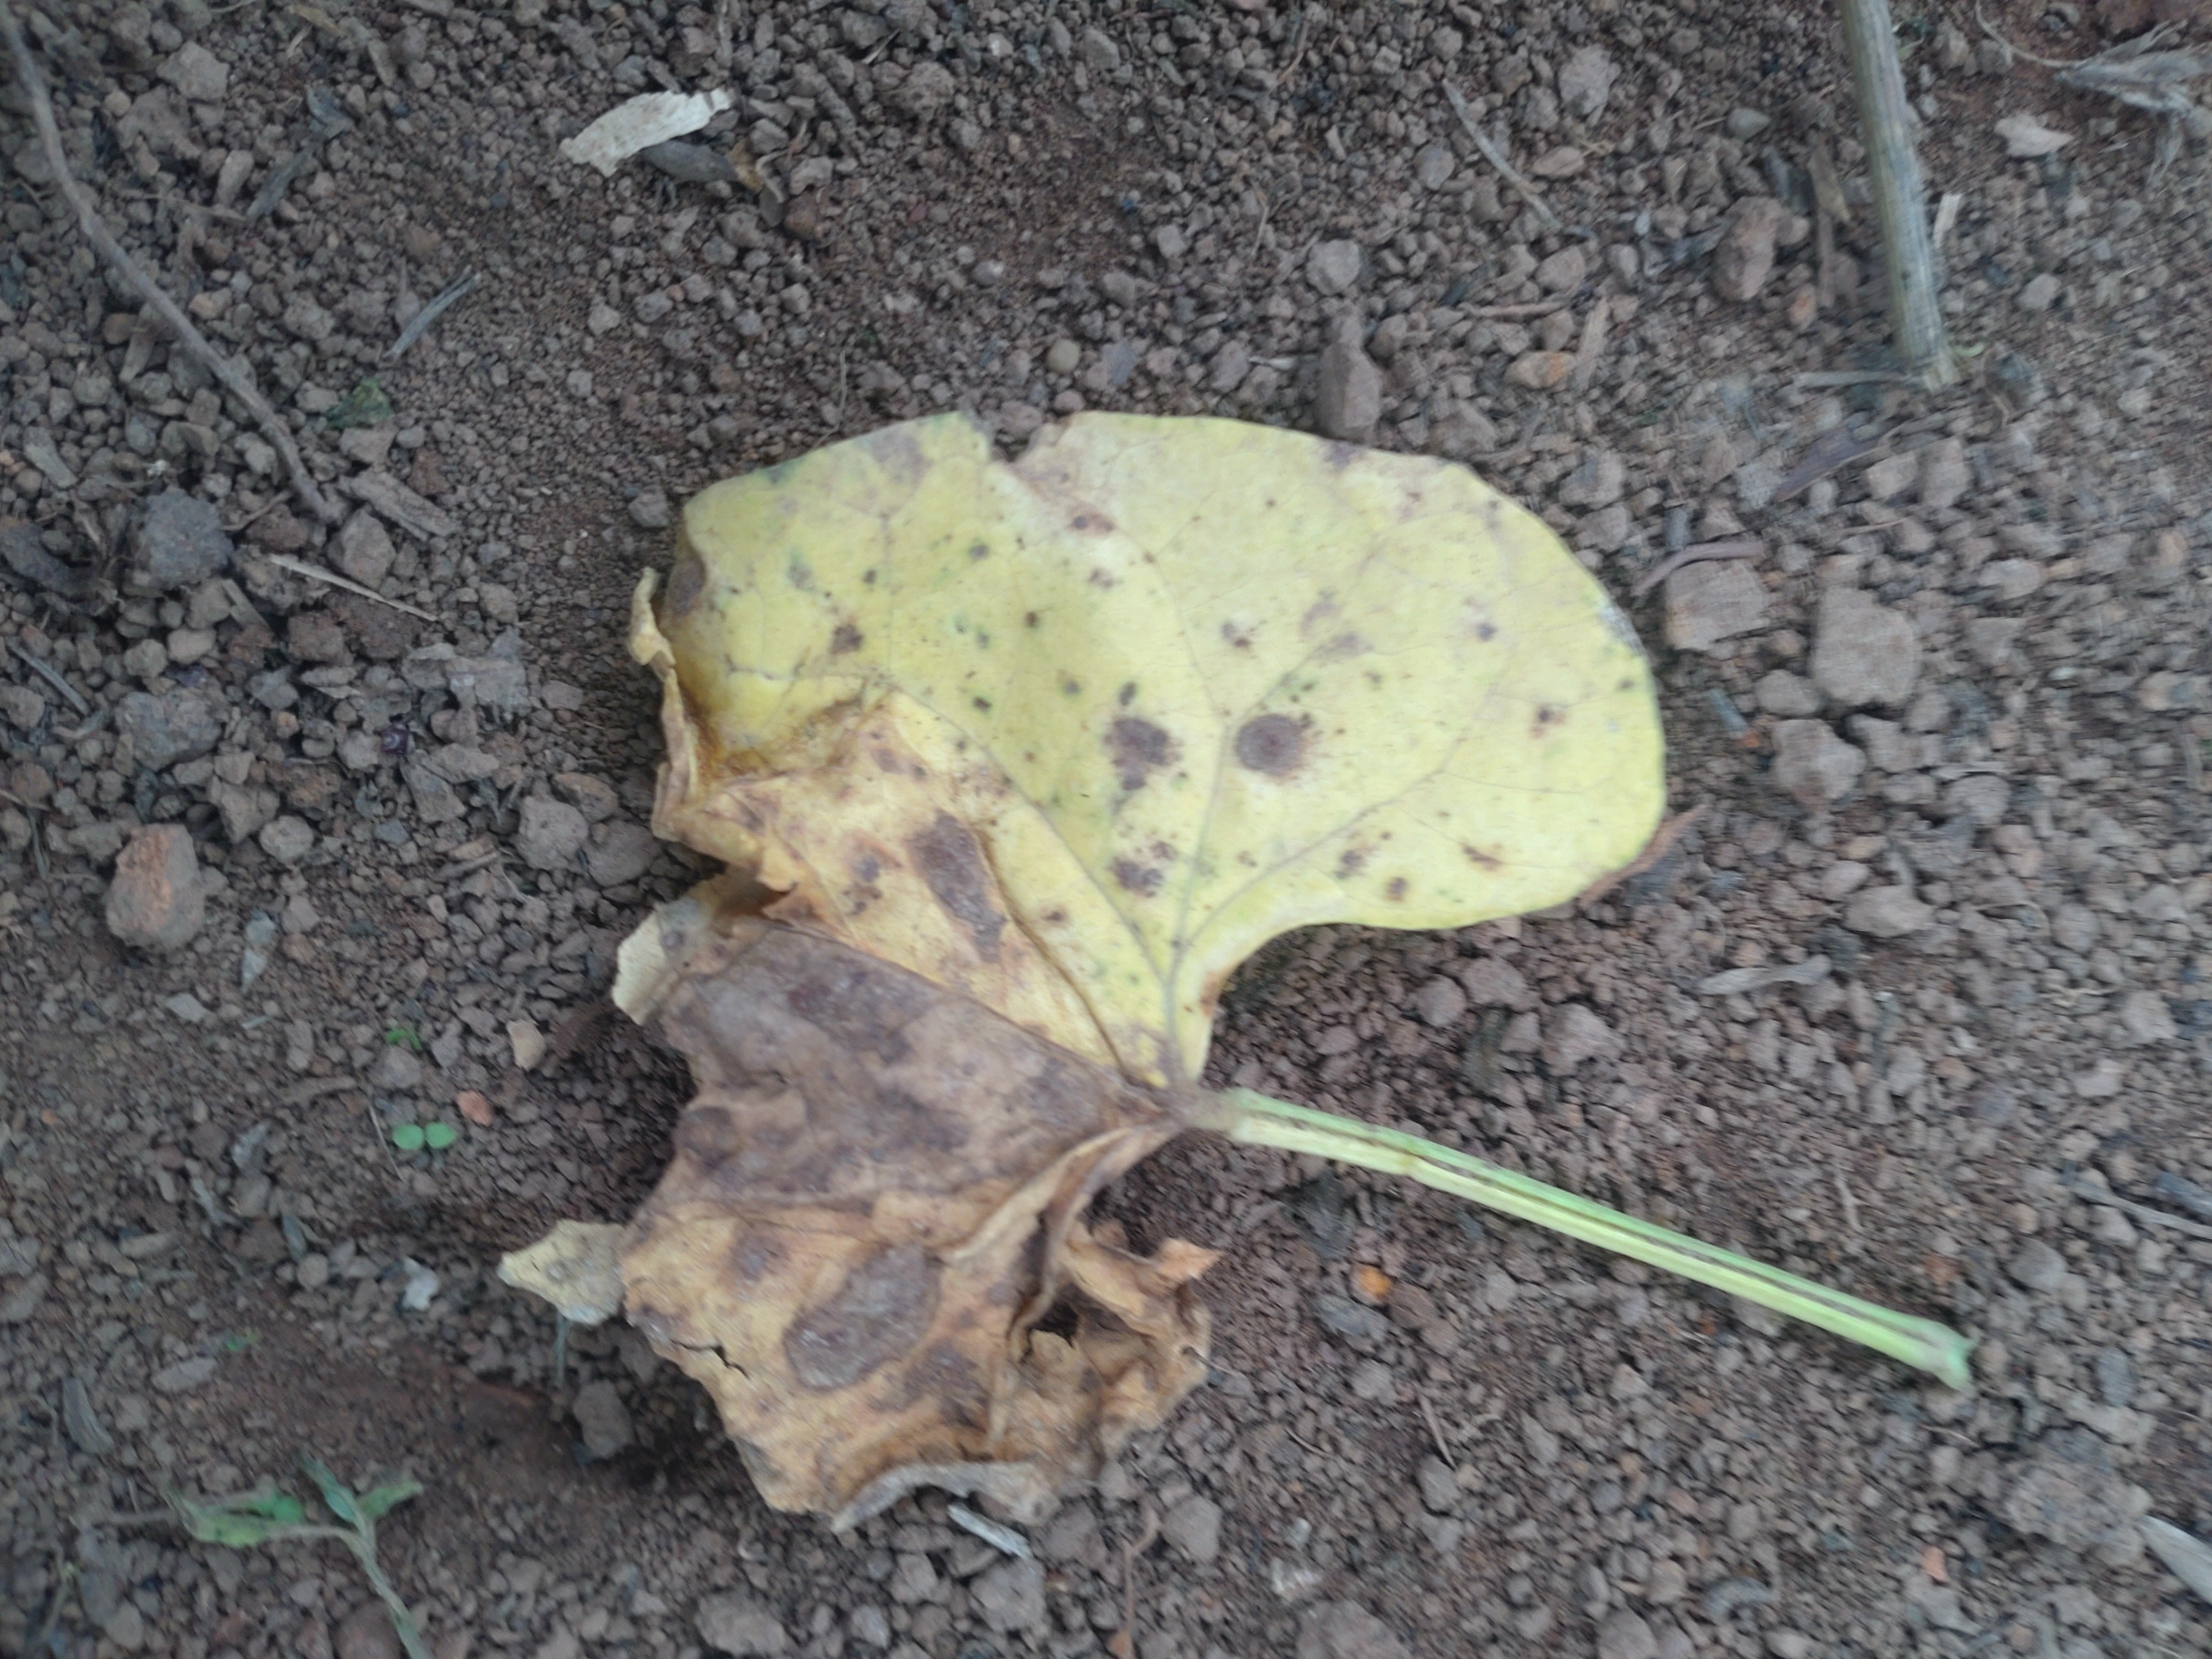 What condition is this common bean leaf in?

anthracnose
